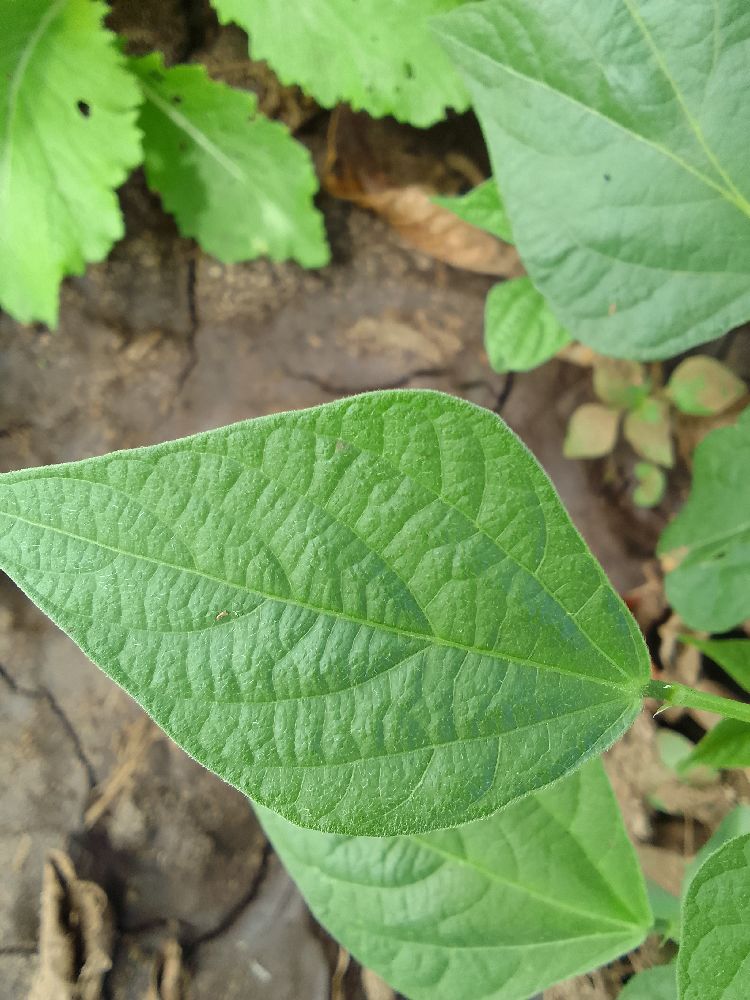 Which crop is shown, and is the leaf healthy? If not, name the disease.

common bean, healthy
